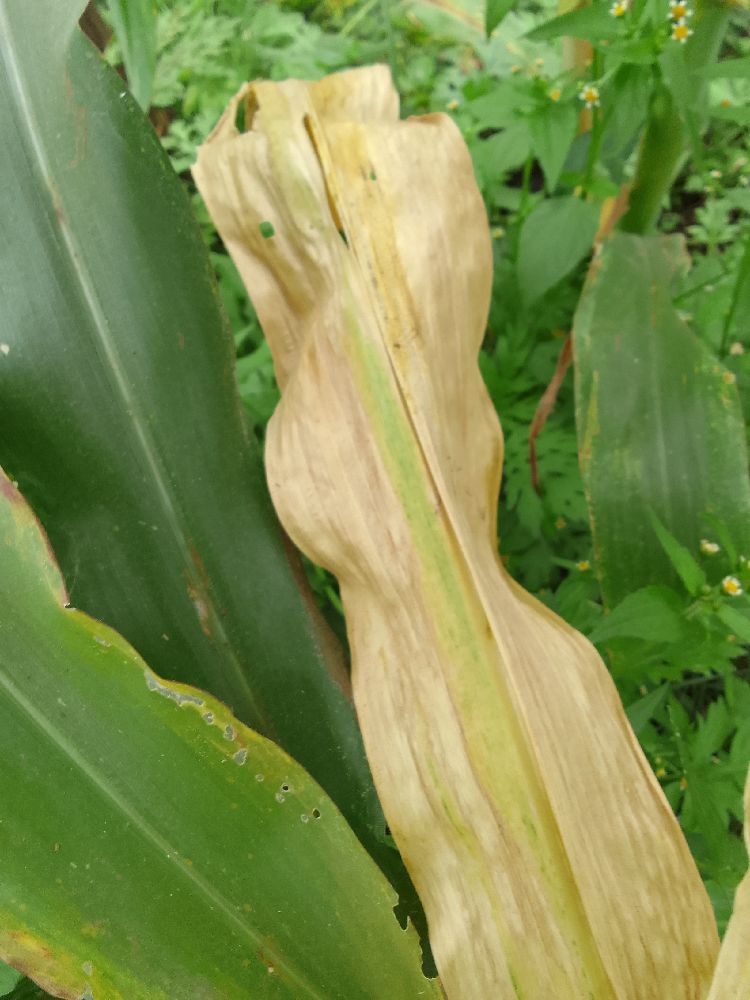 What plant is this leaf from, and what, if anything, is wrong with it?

maize, maize lethal necrosis
